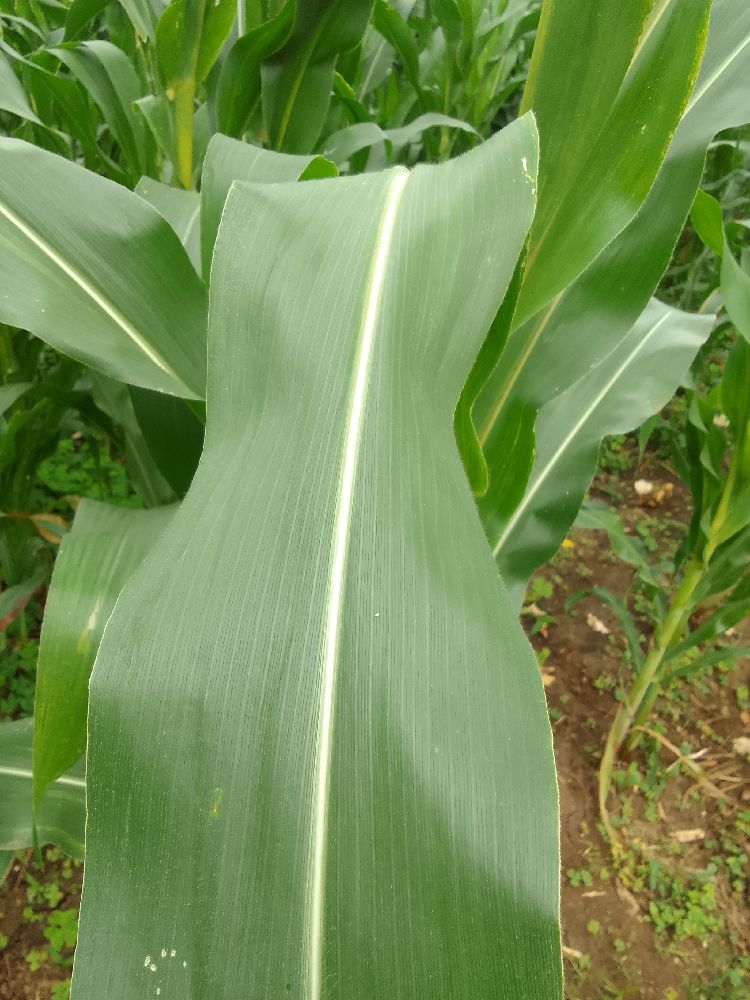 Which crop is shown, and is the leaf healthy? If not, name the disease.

maize, healthy
